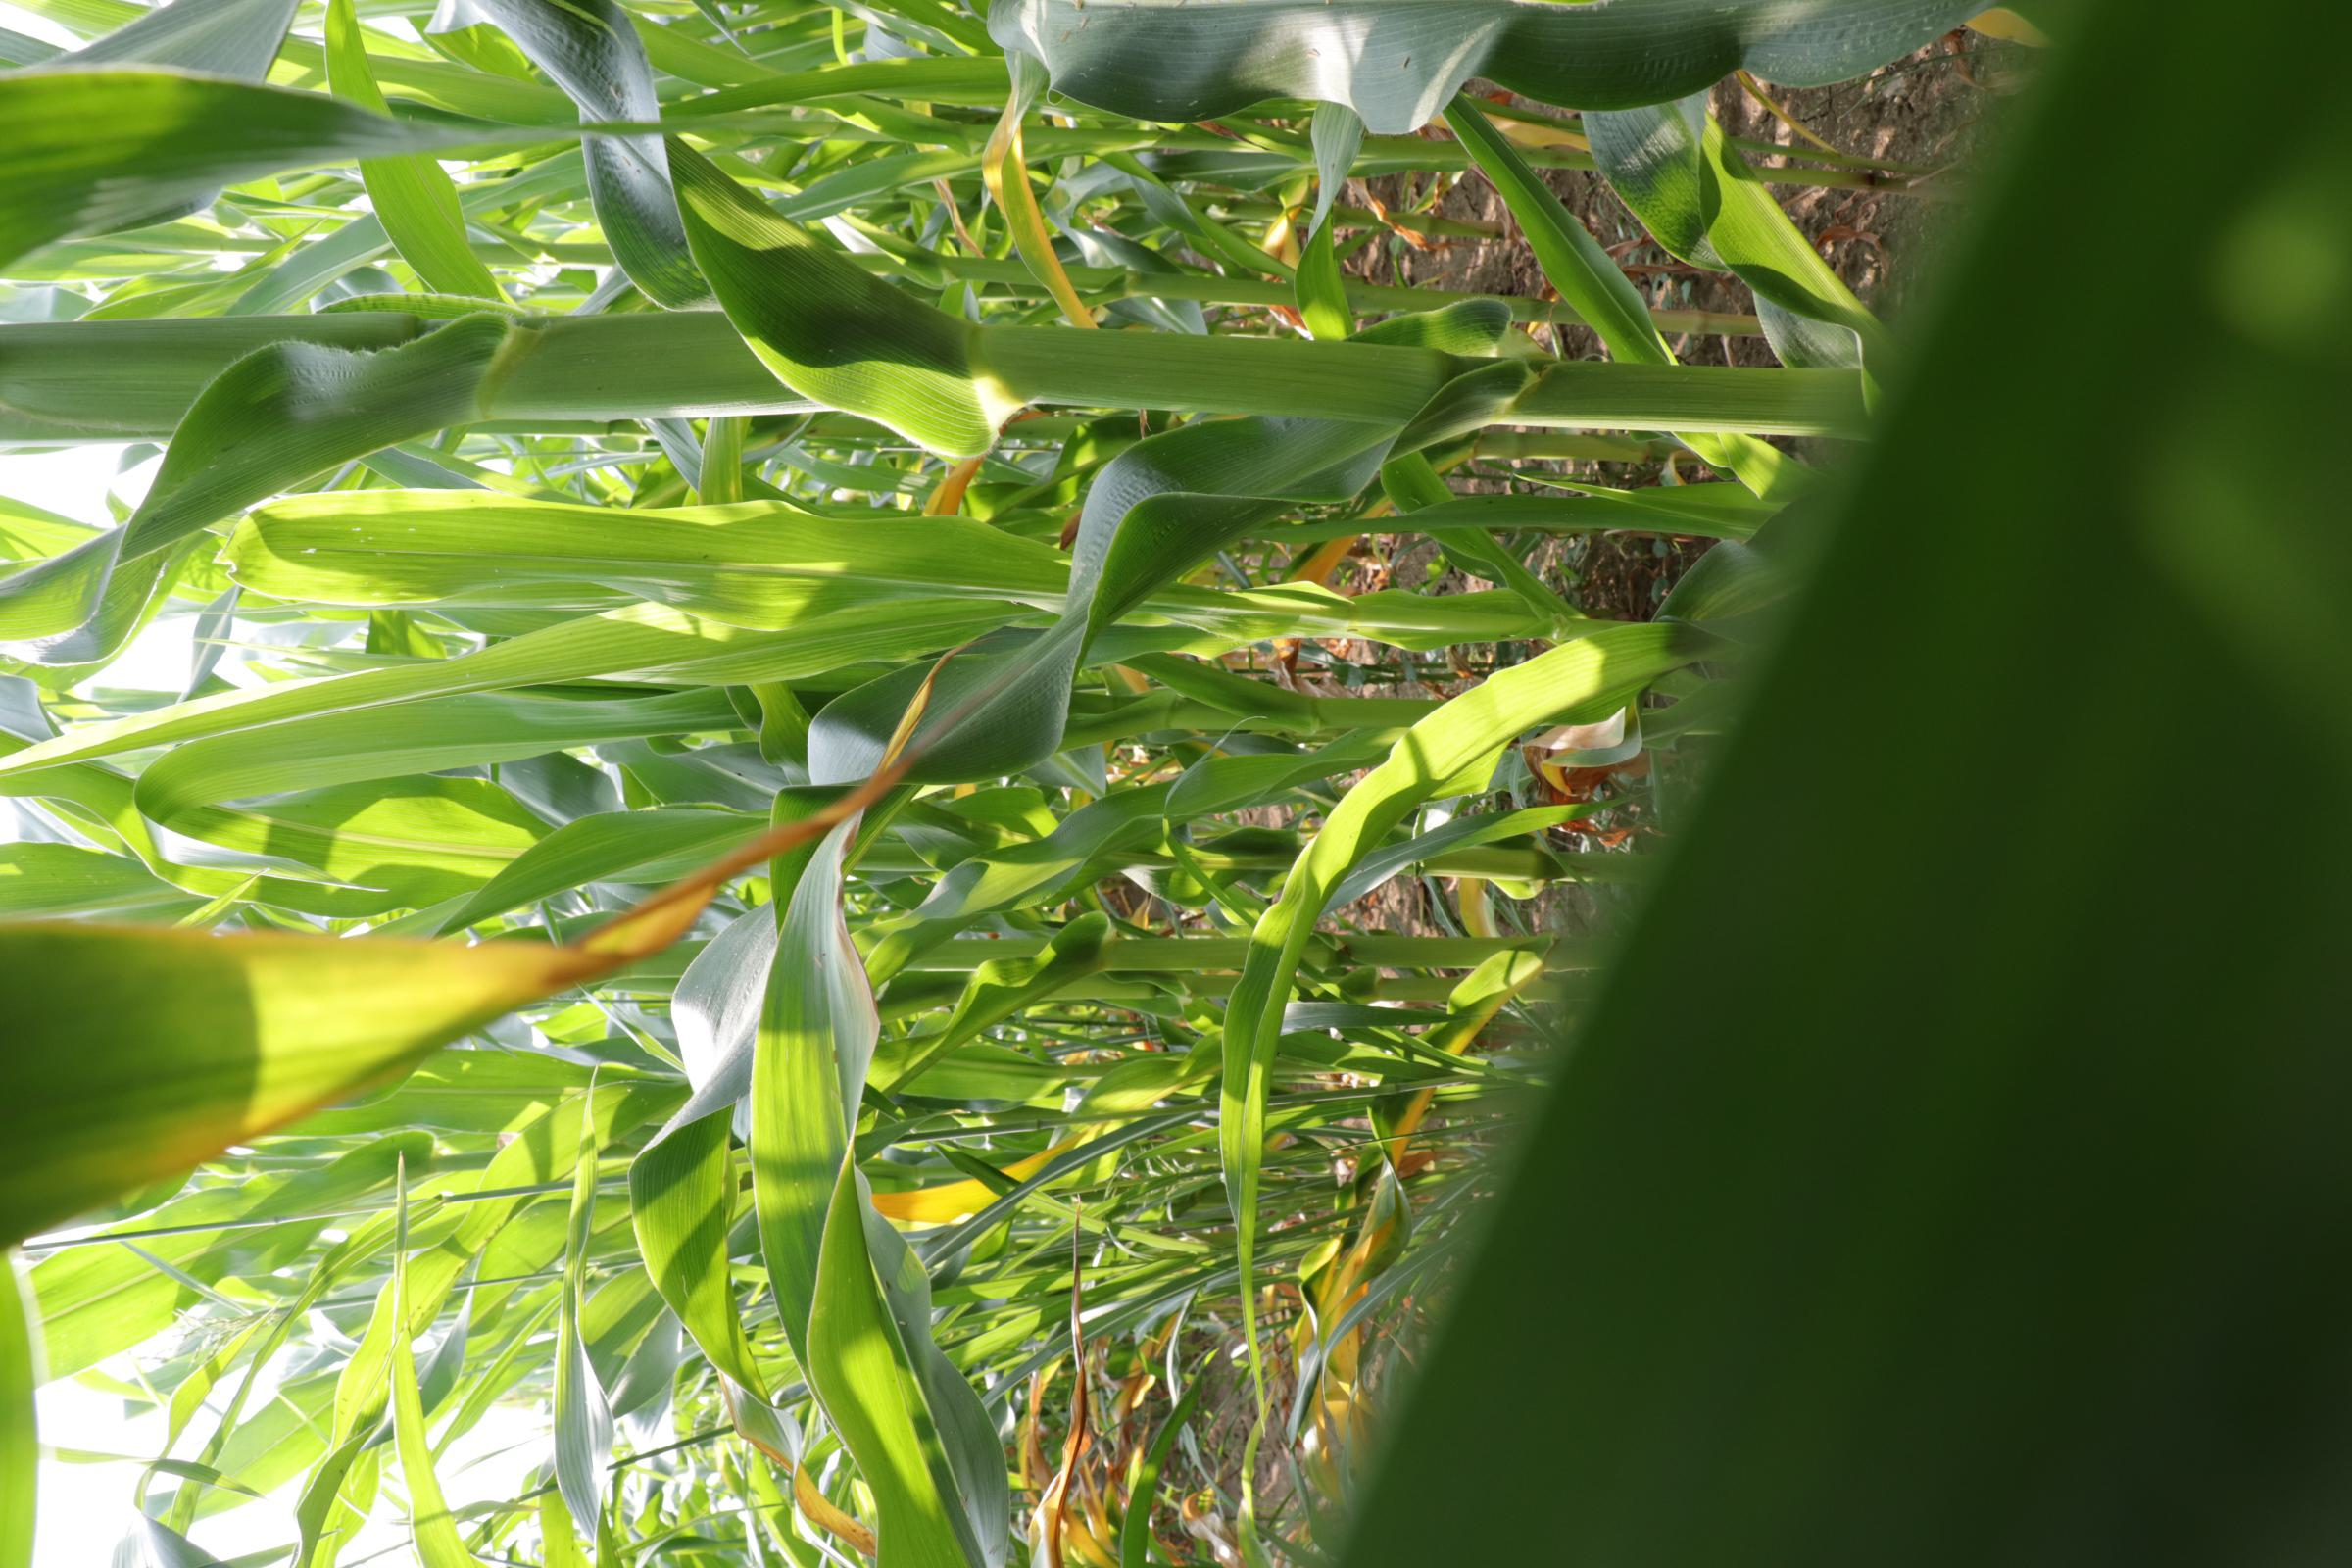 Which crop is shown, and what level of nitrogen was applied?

maize, full nitrogen fertilisation
